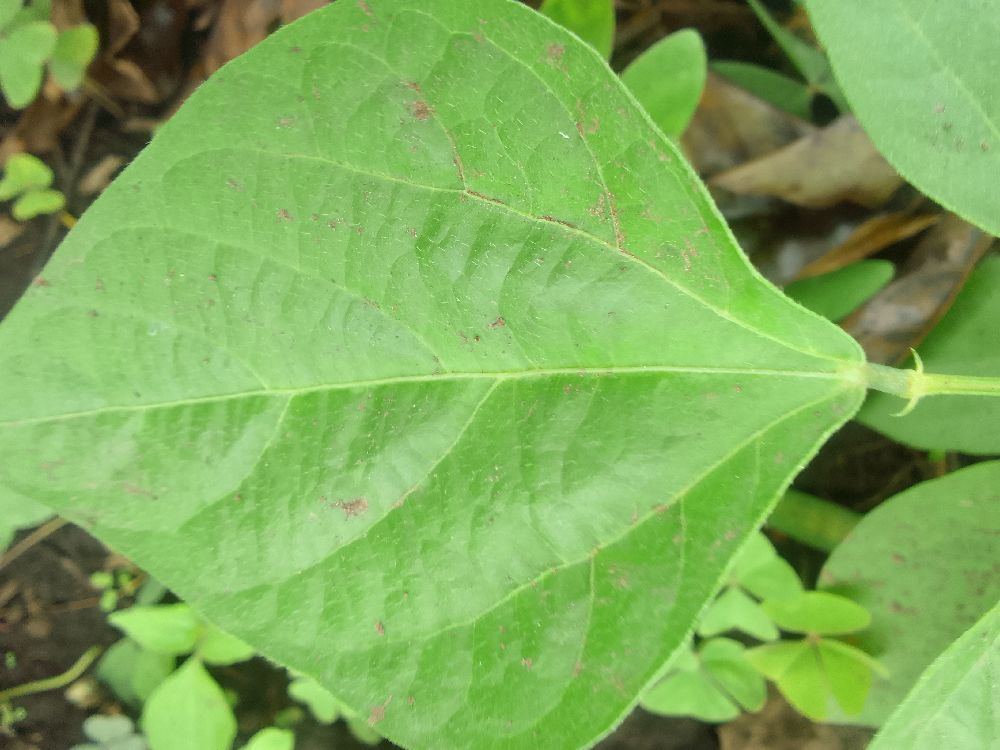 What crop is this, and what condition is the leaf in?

common bean, healthy
